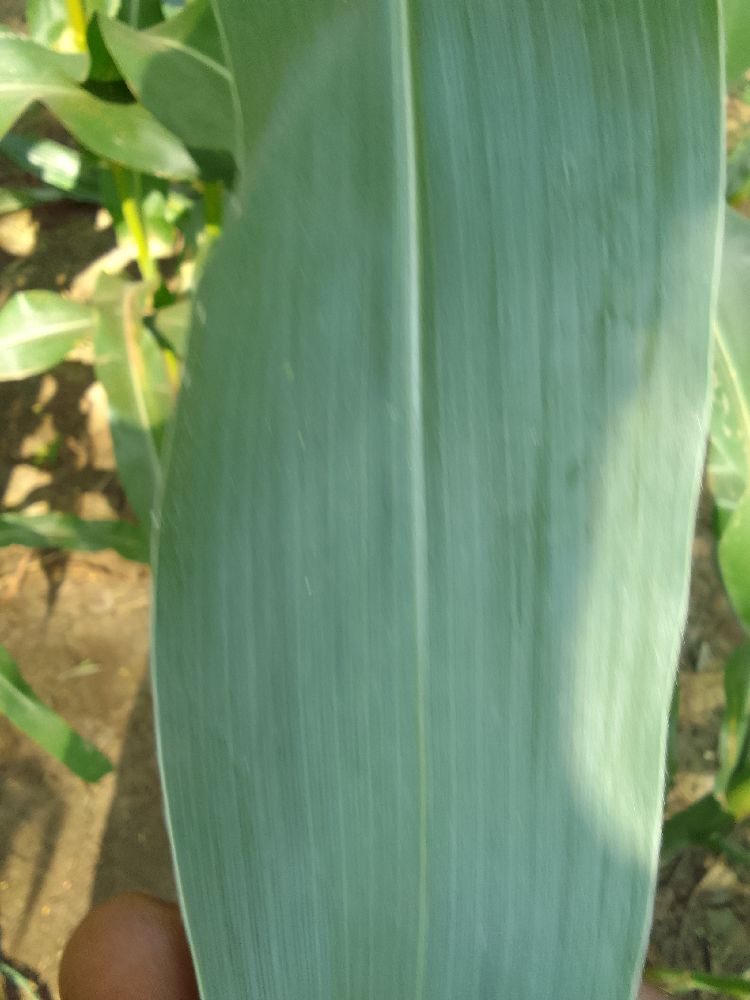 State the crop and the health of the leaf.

maize, healthy
